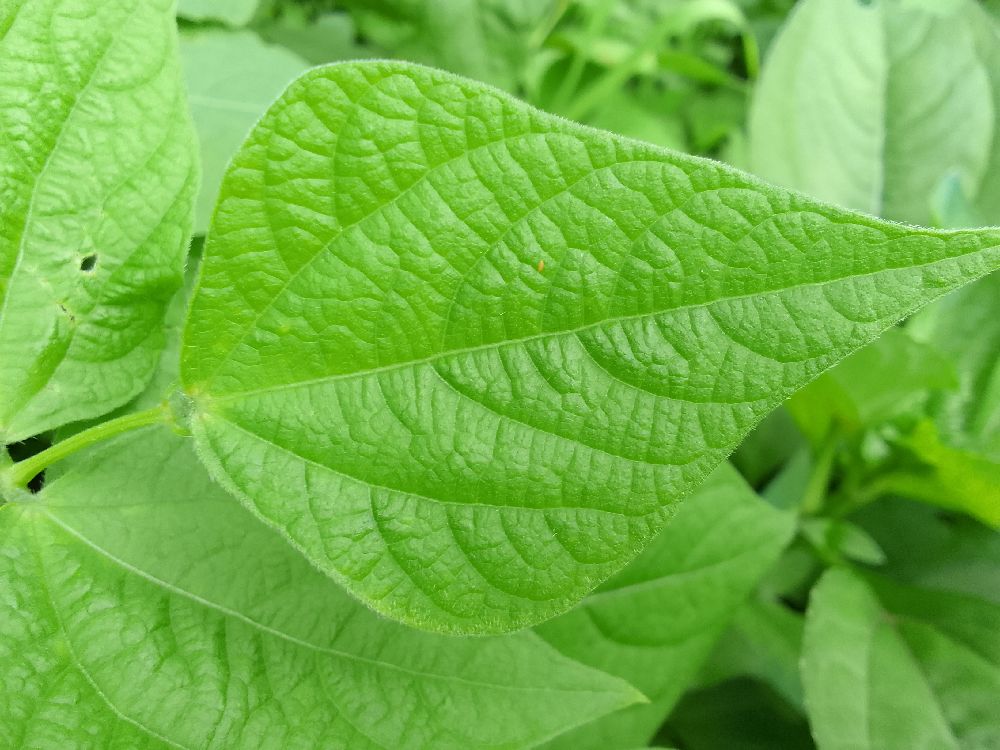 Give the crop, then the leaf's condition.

common bean, healthy
